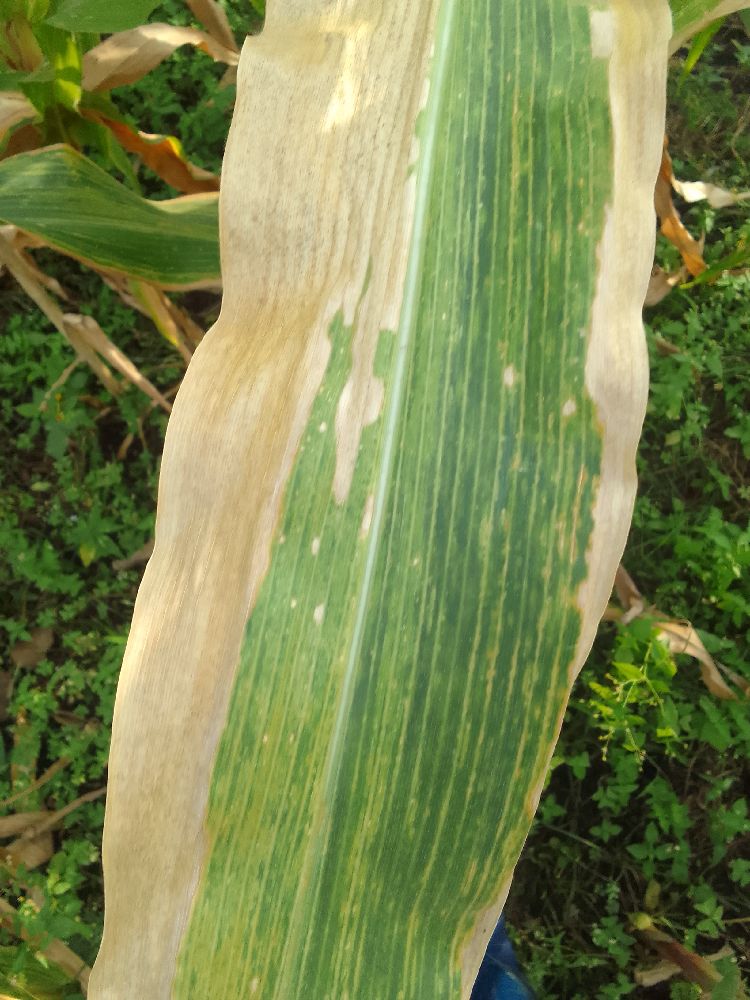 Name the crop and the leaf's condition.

maize, maize lethal necrosis
